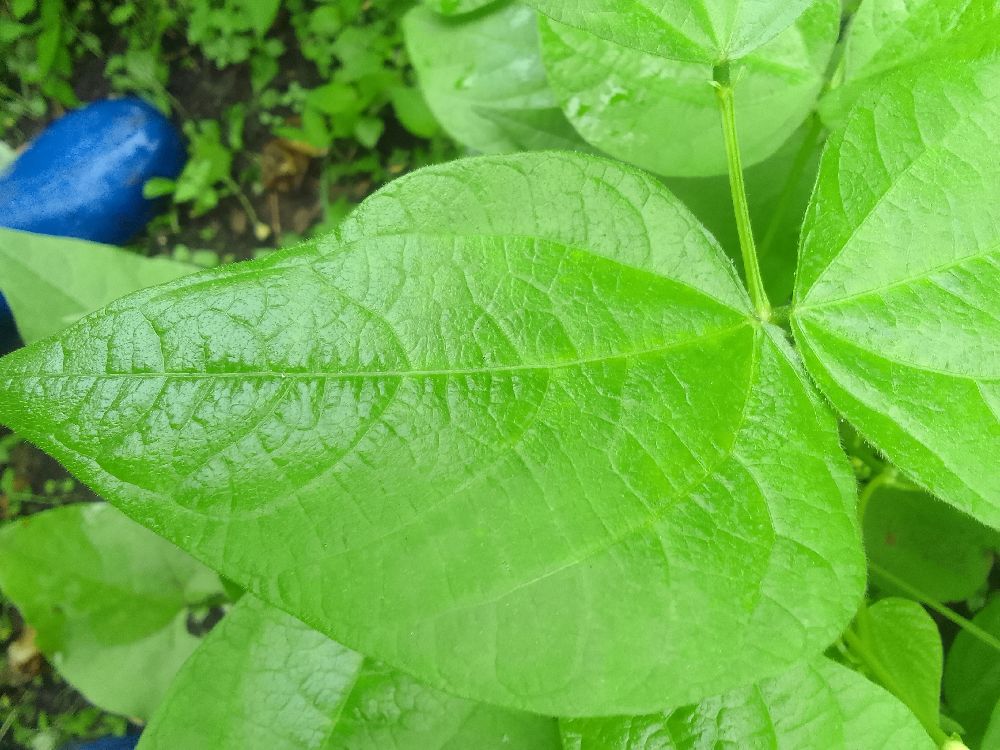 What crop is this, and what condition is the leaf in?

common bean, healthy
